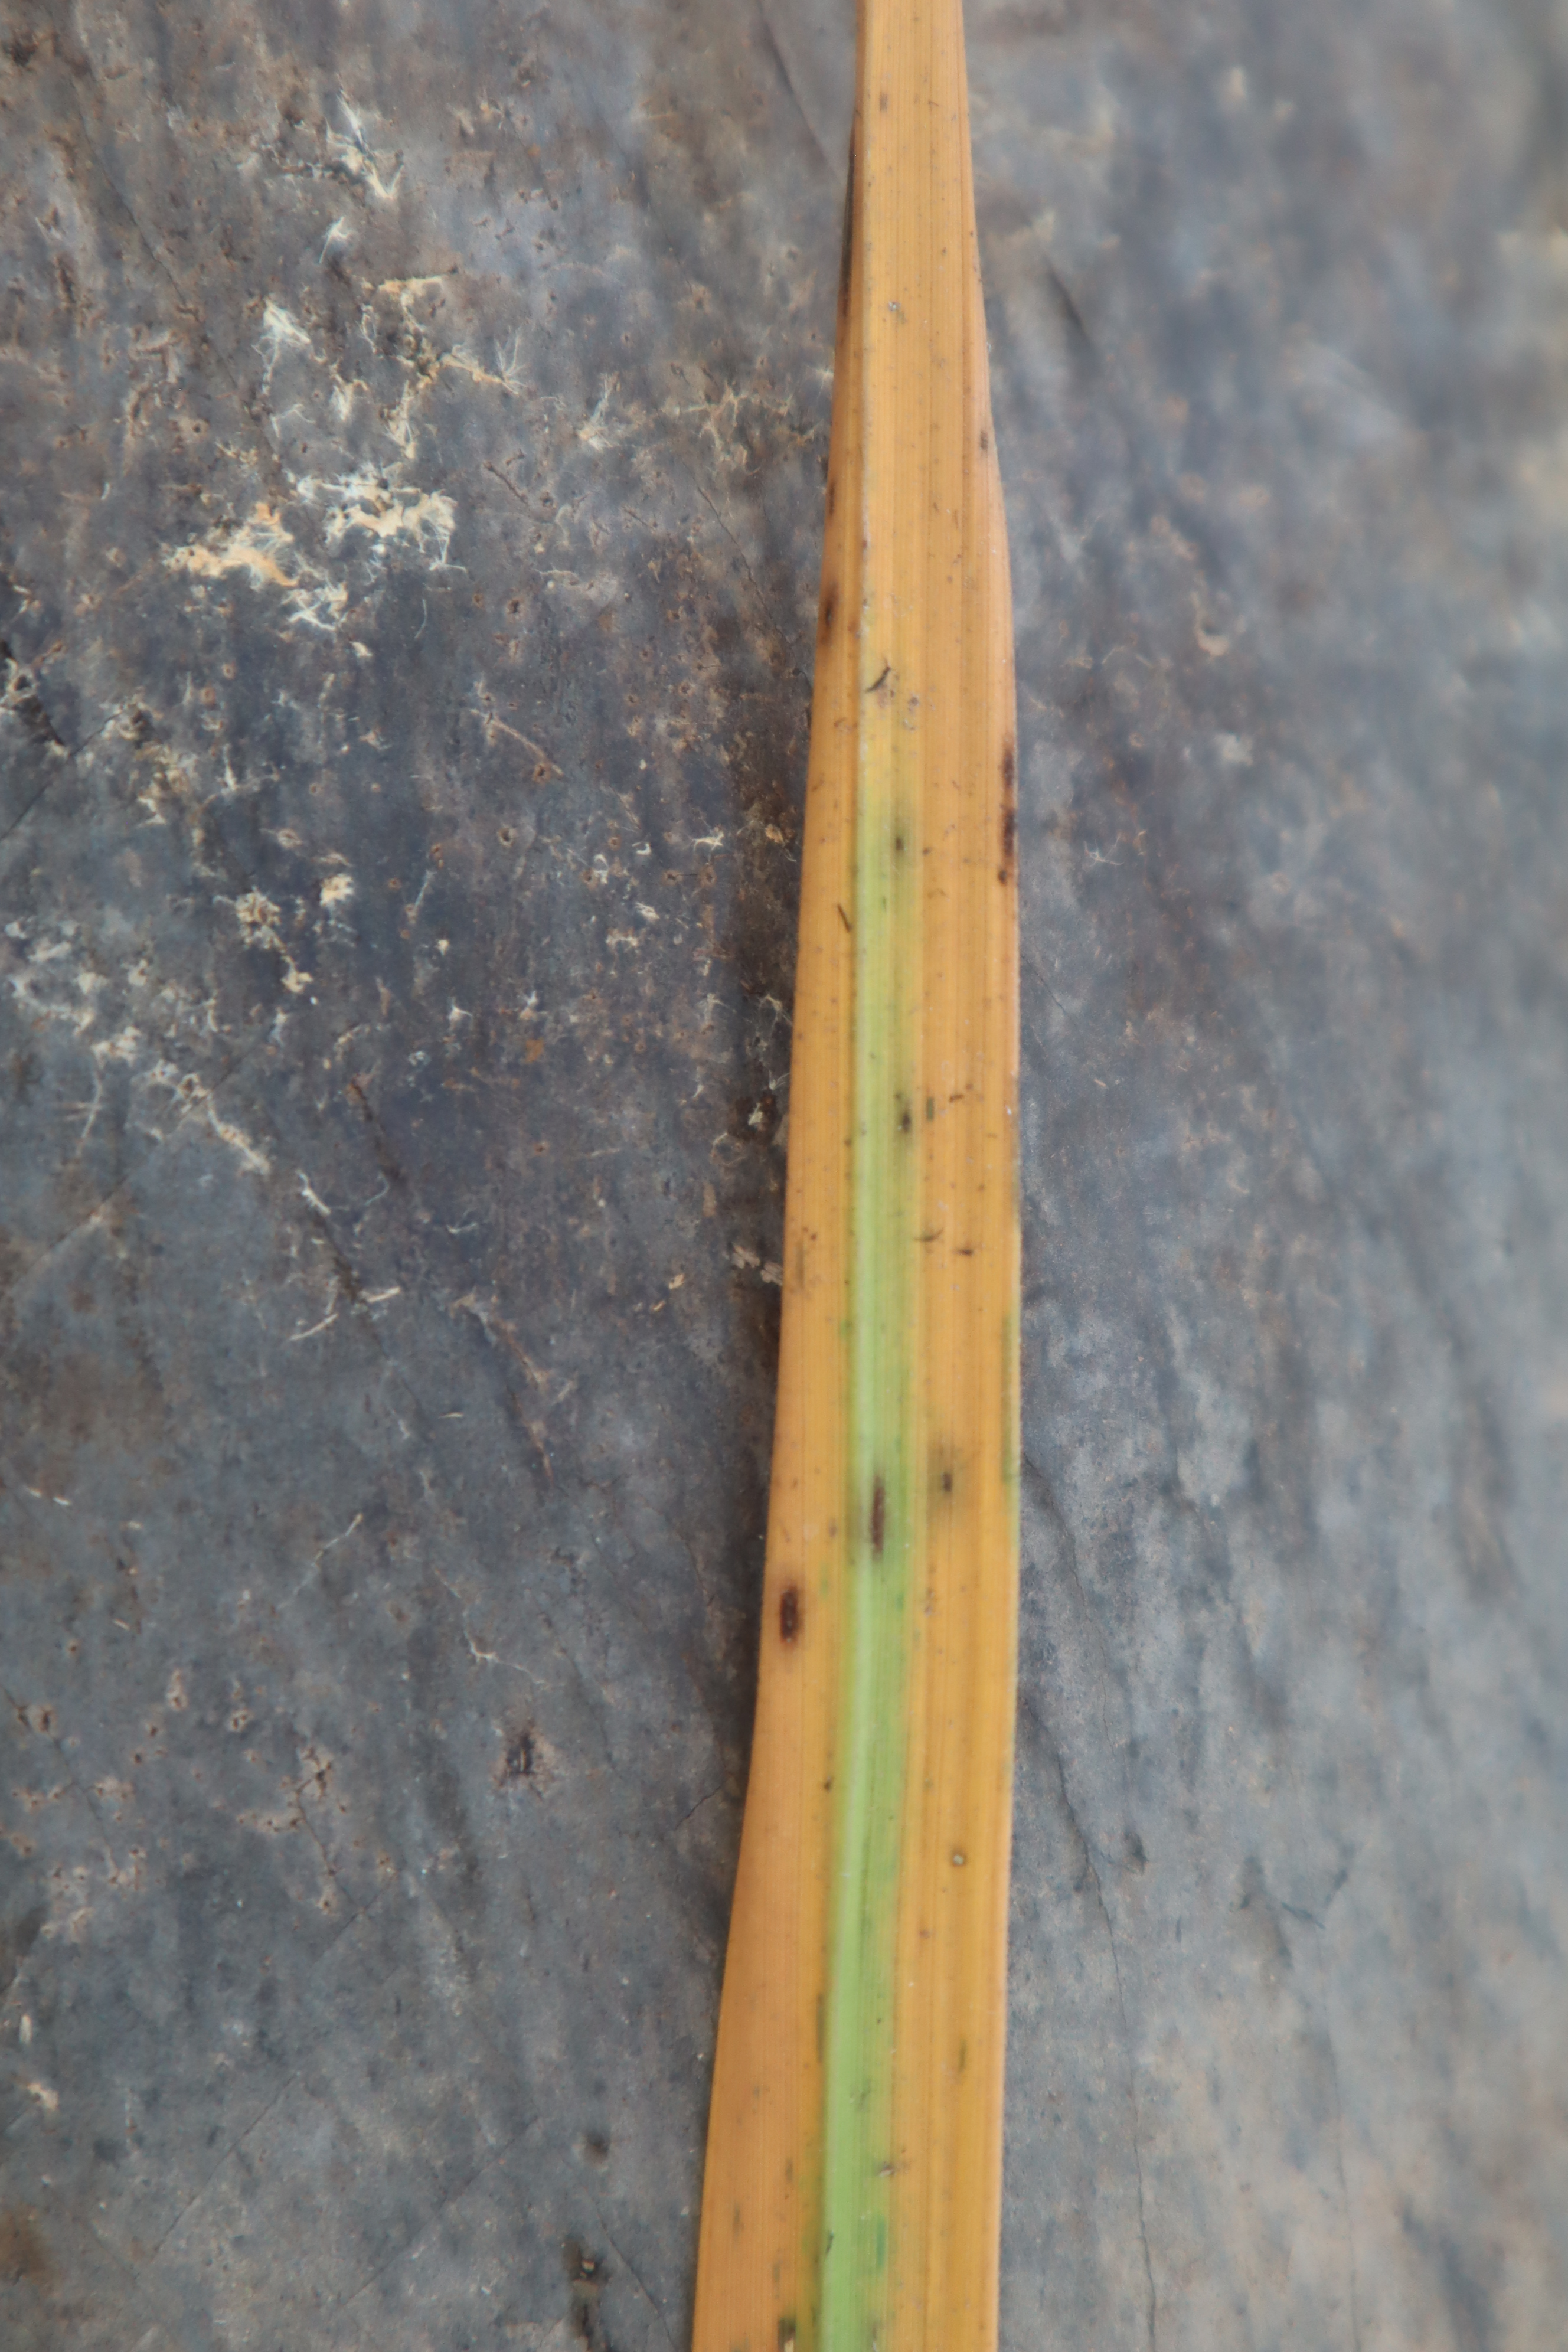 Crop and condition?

rice, tungro virus disease
